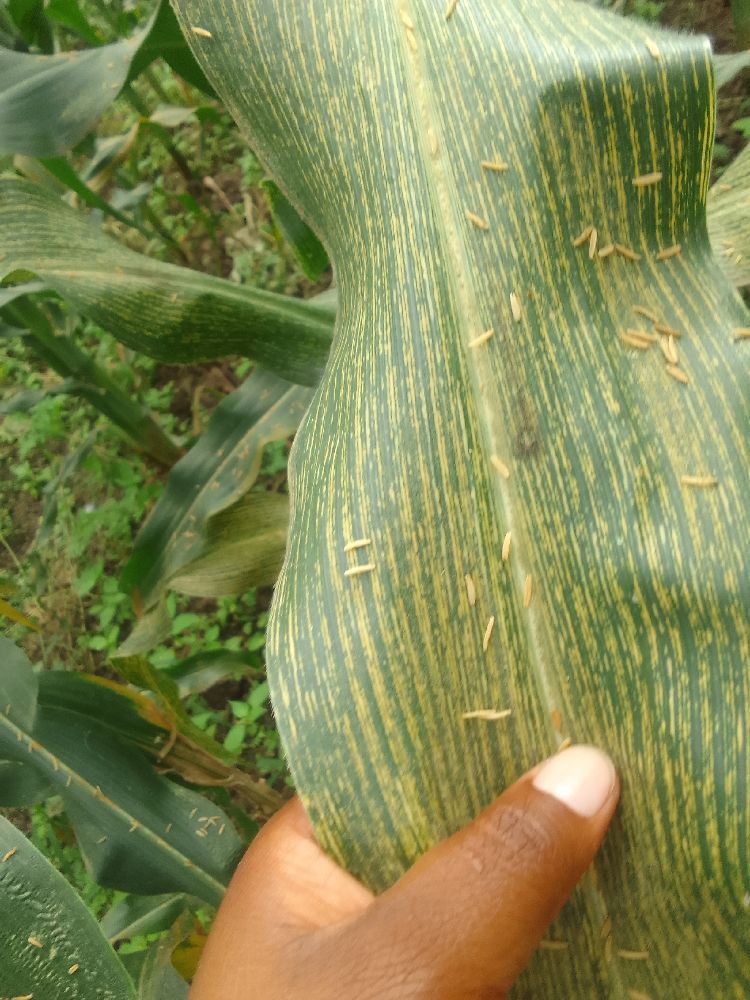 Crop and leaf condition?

maize, maize streak virus
